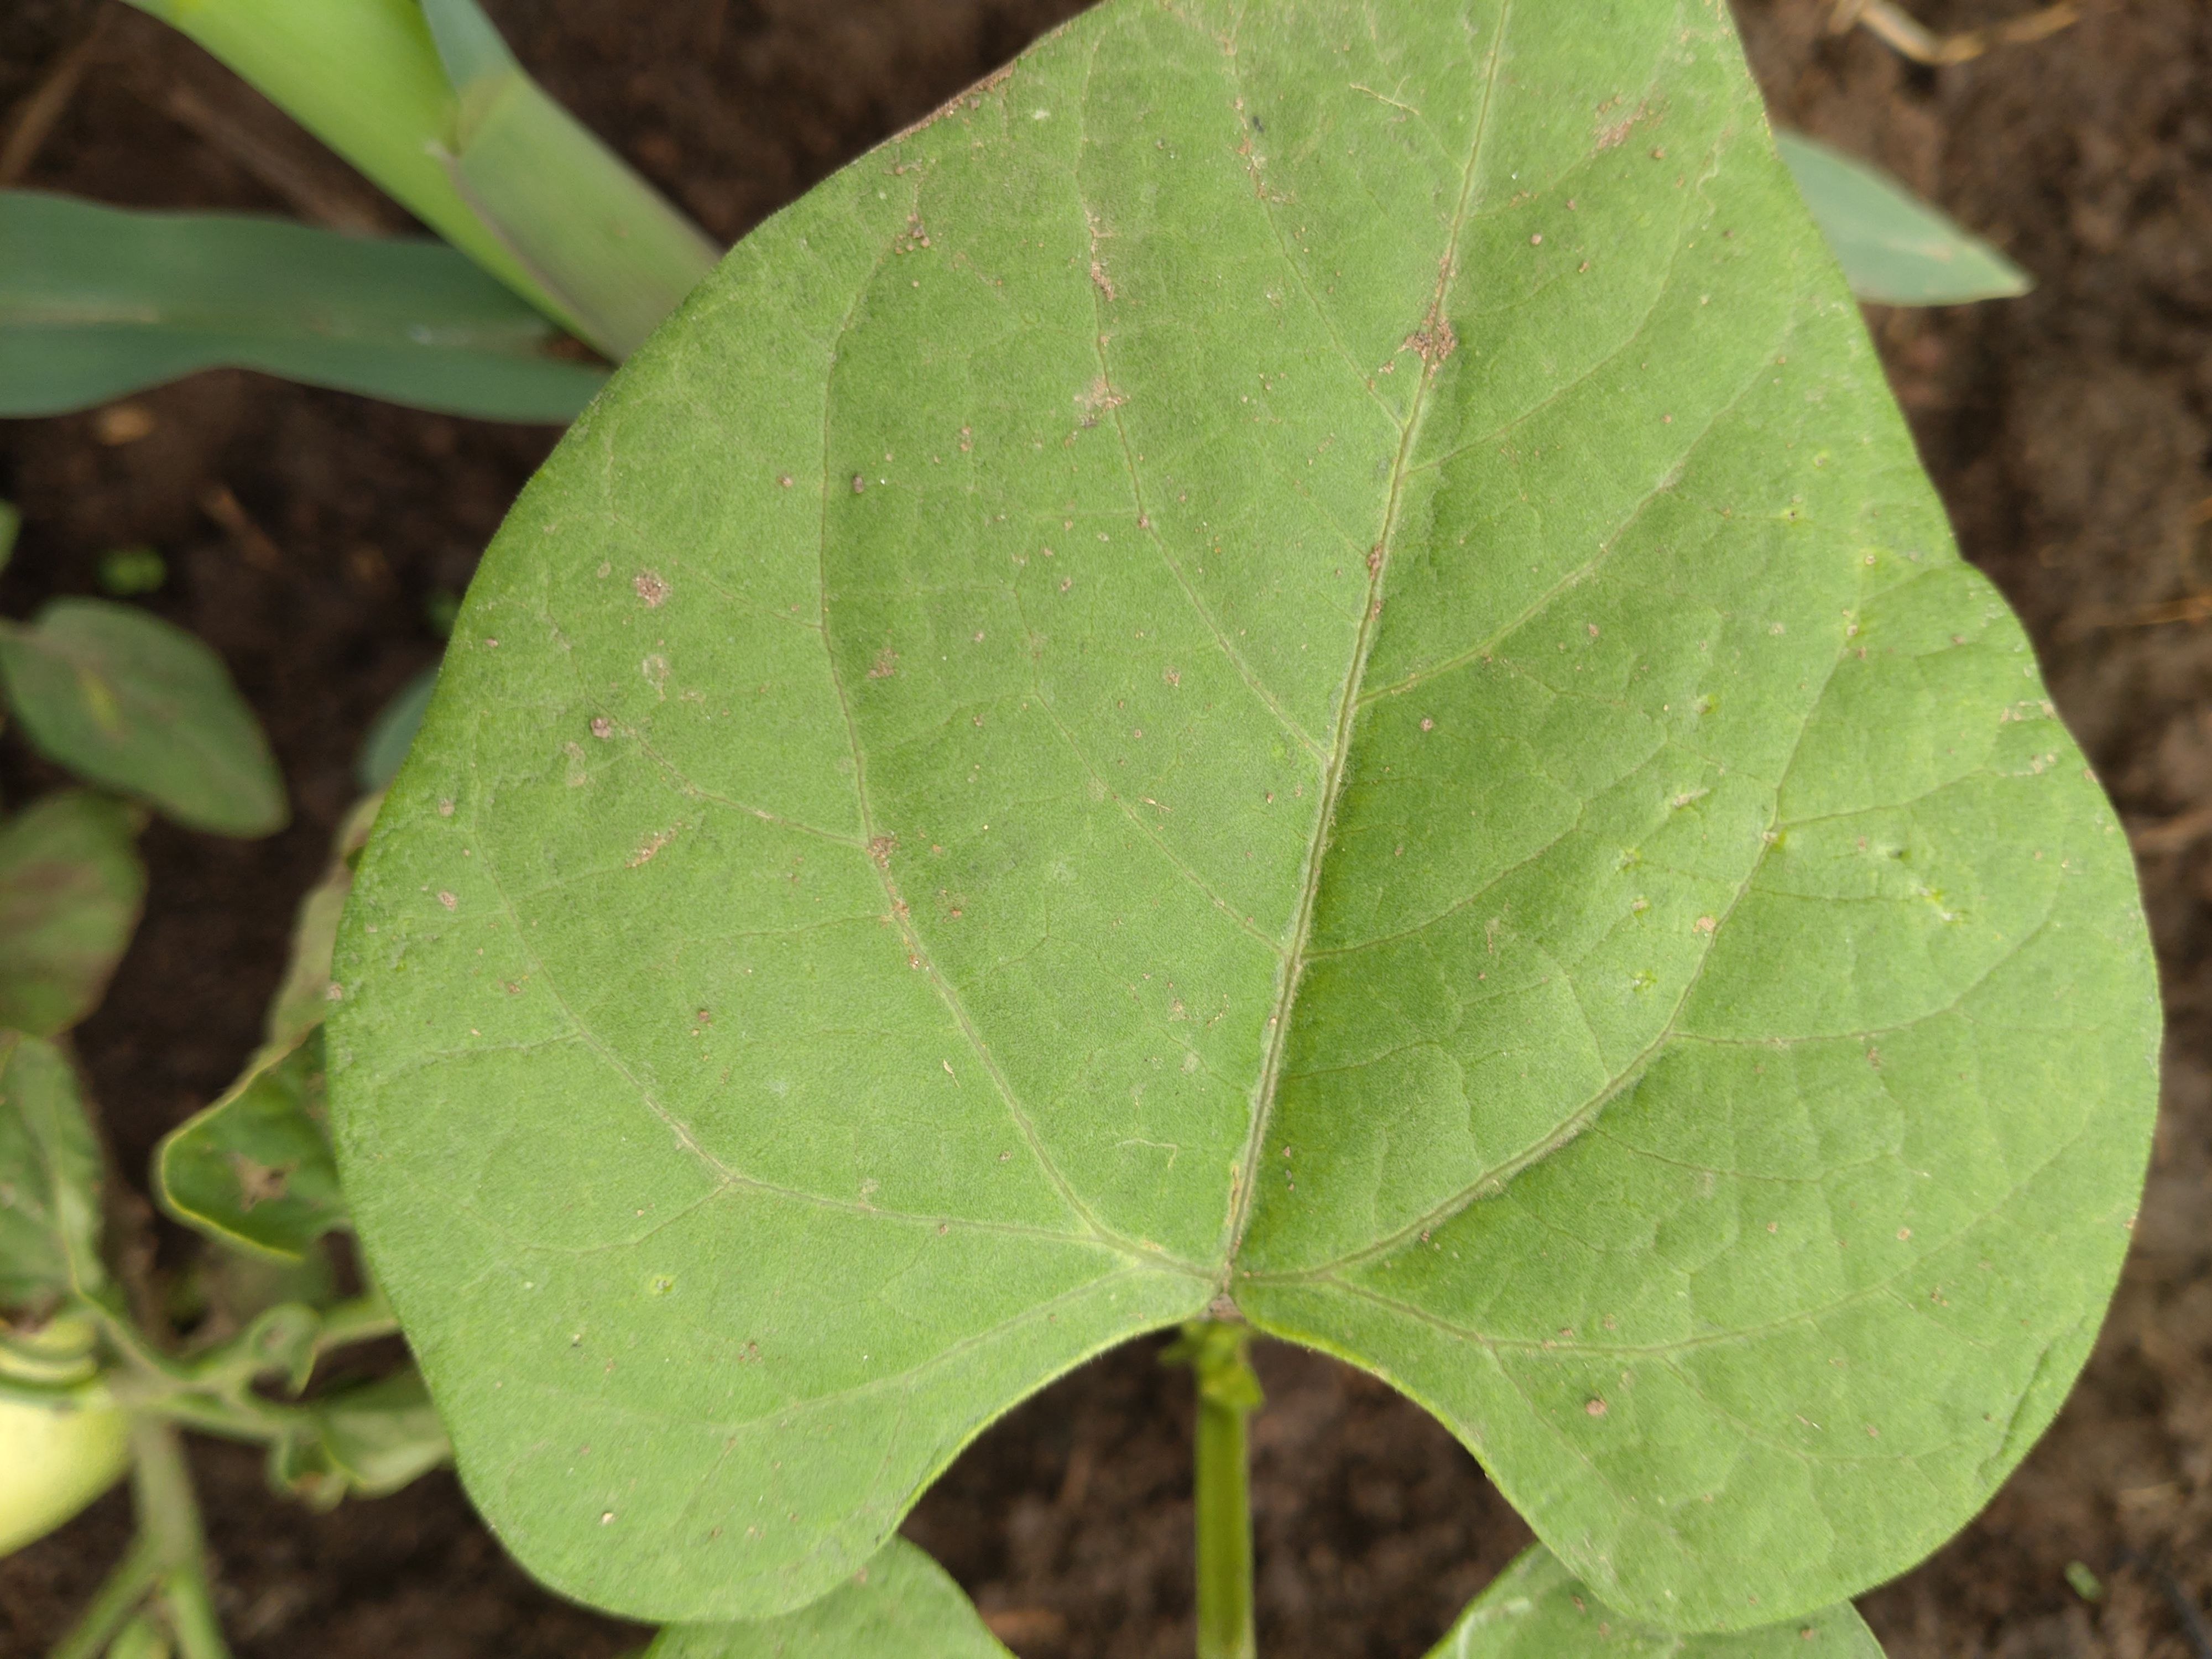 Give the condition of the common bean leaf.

healthy
